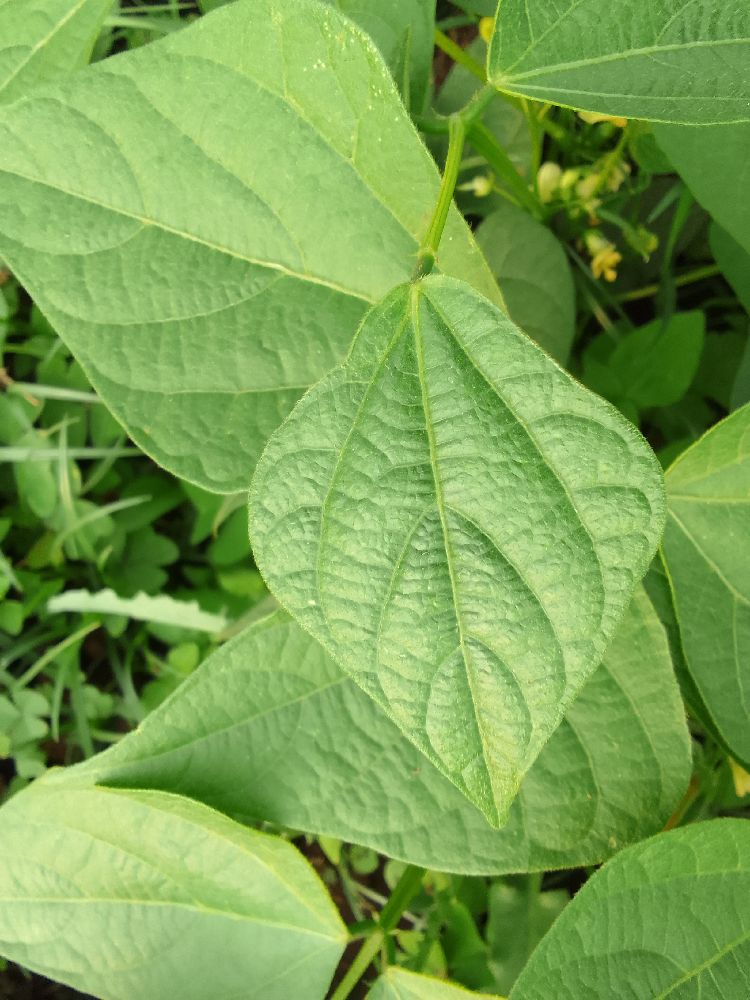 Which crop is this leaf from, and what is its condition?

maize, healthy
